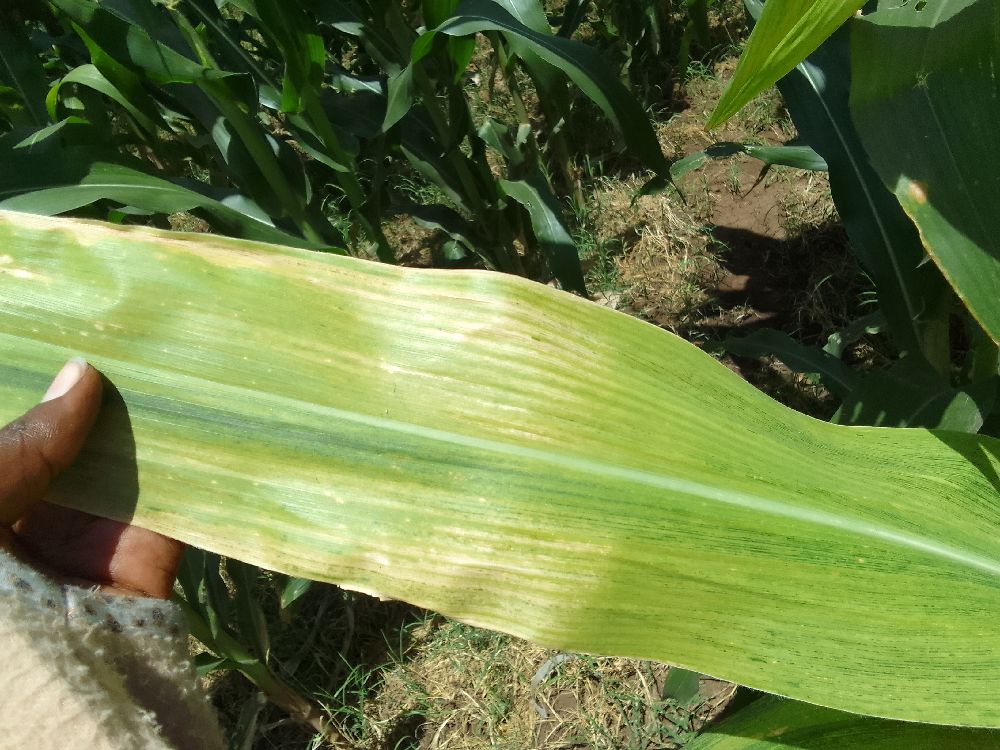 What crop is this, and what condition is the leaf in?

maize, maize lethal necrosis
